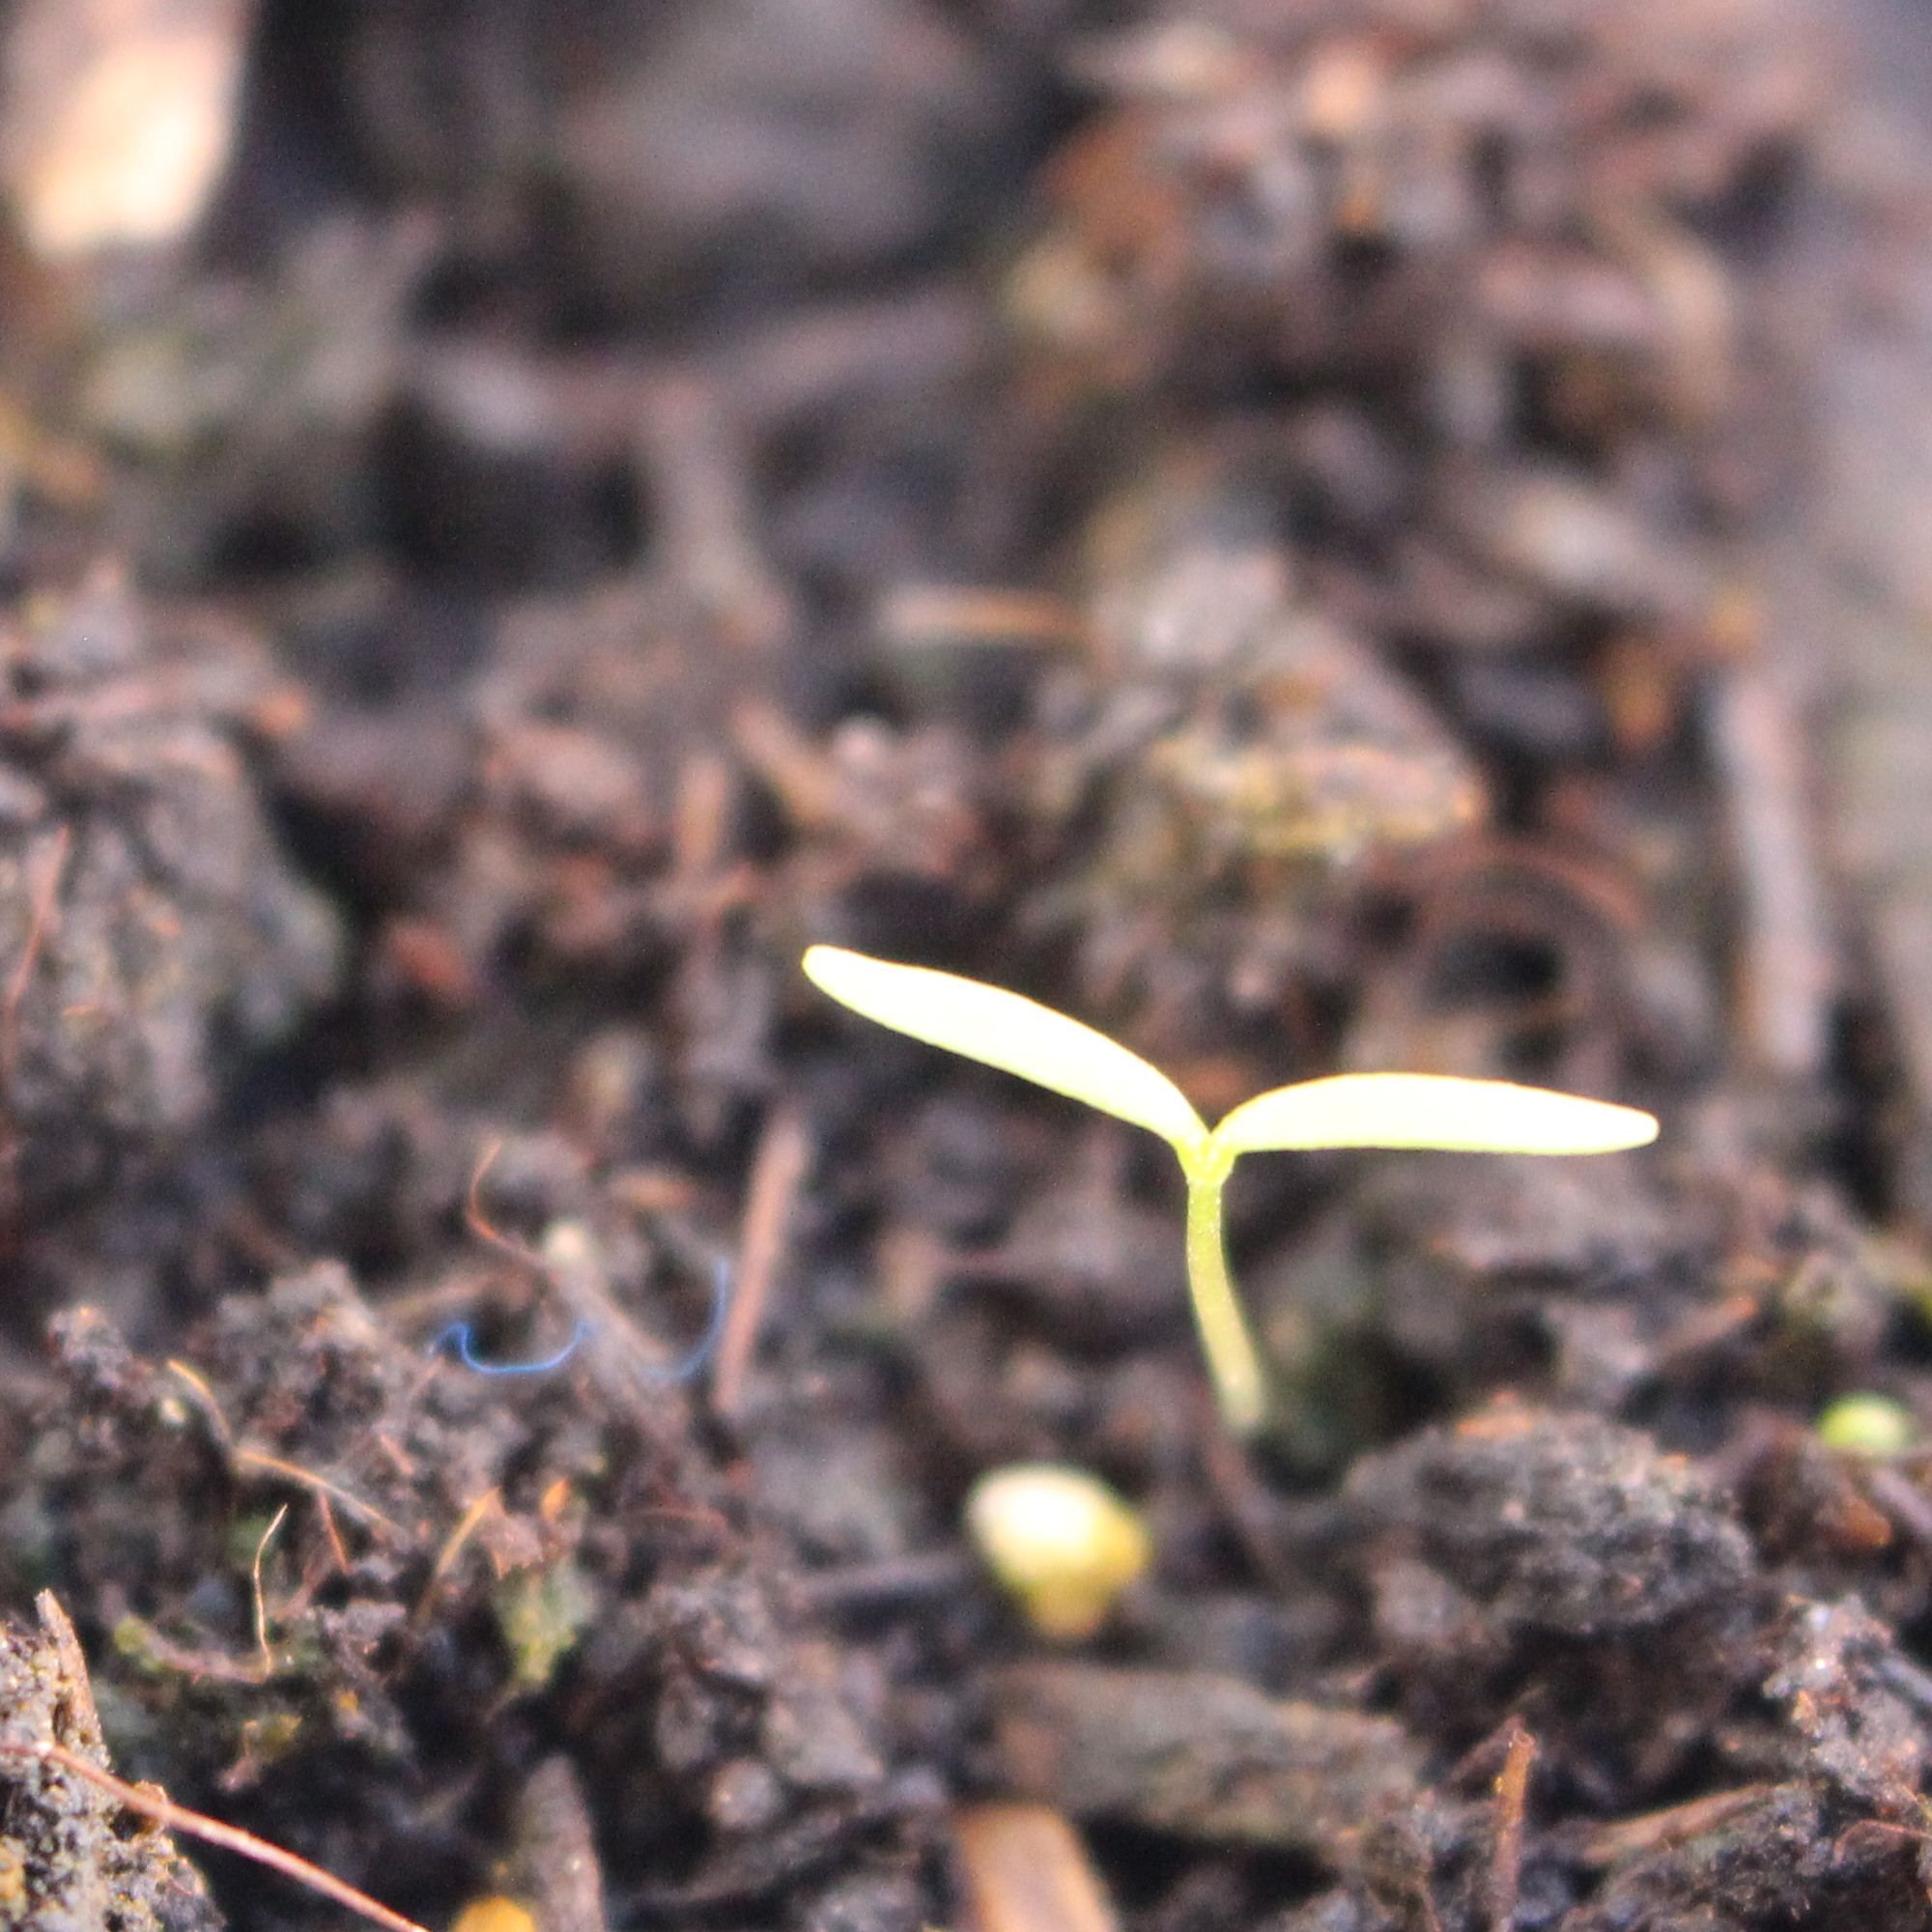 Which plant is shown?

Papaver rhoeas
